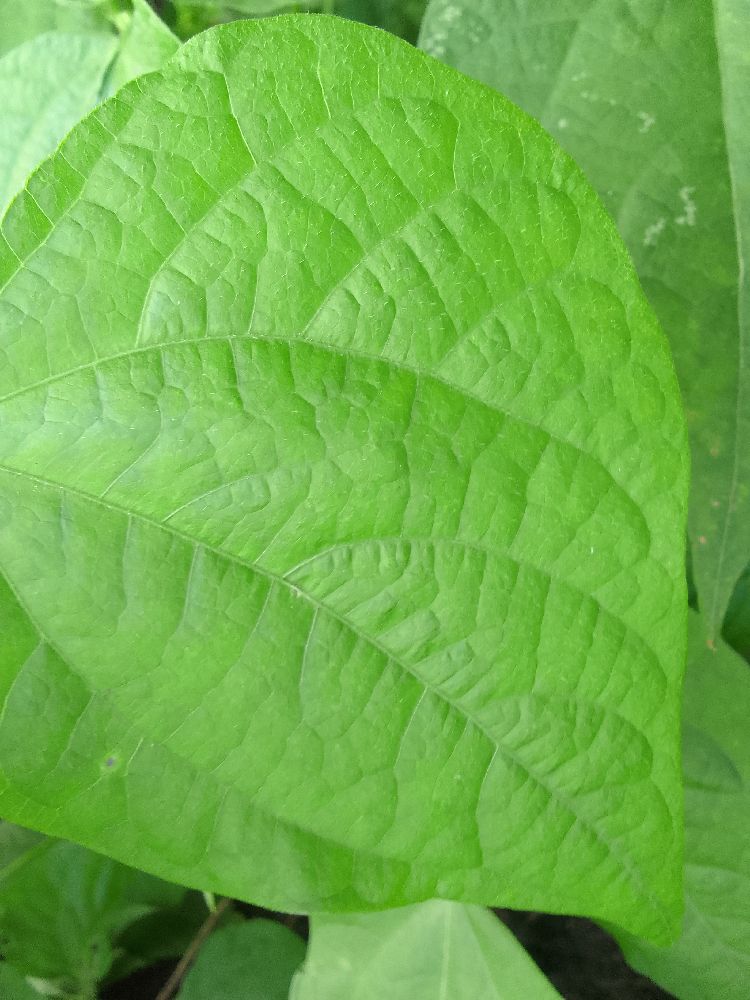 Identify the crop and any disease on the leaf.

common bean, healthy
